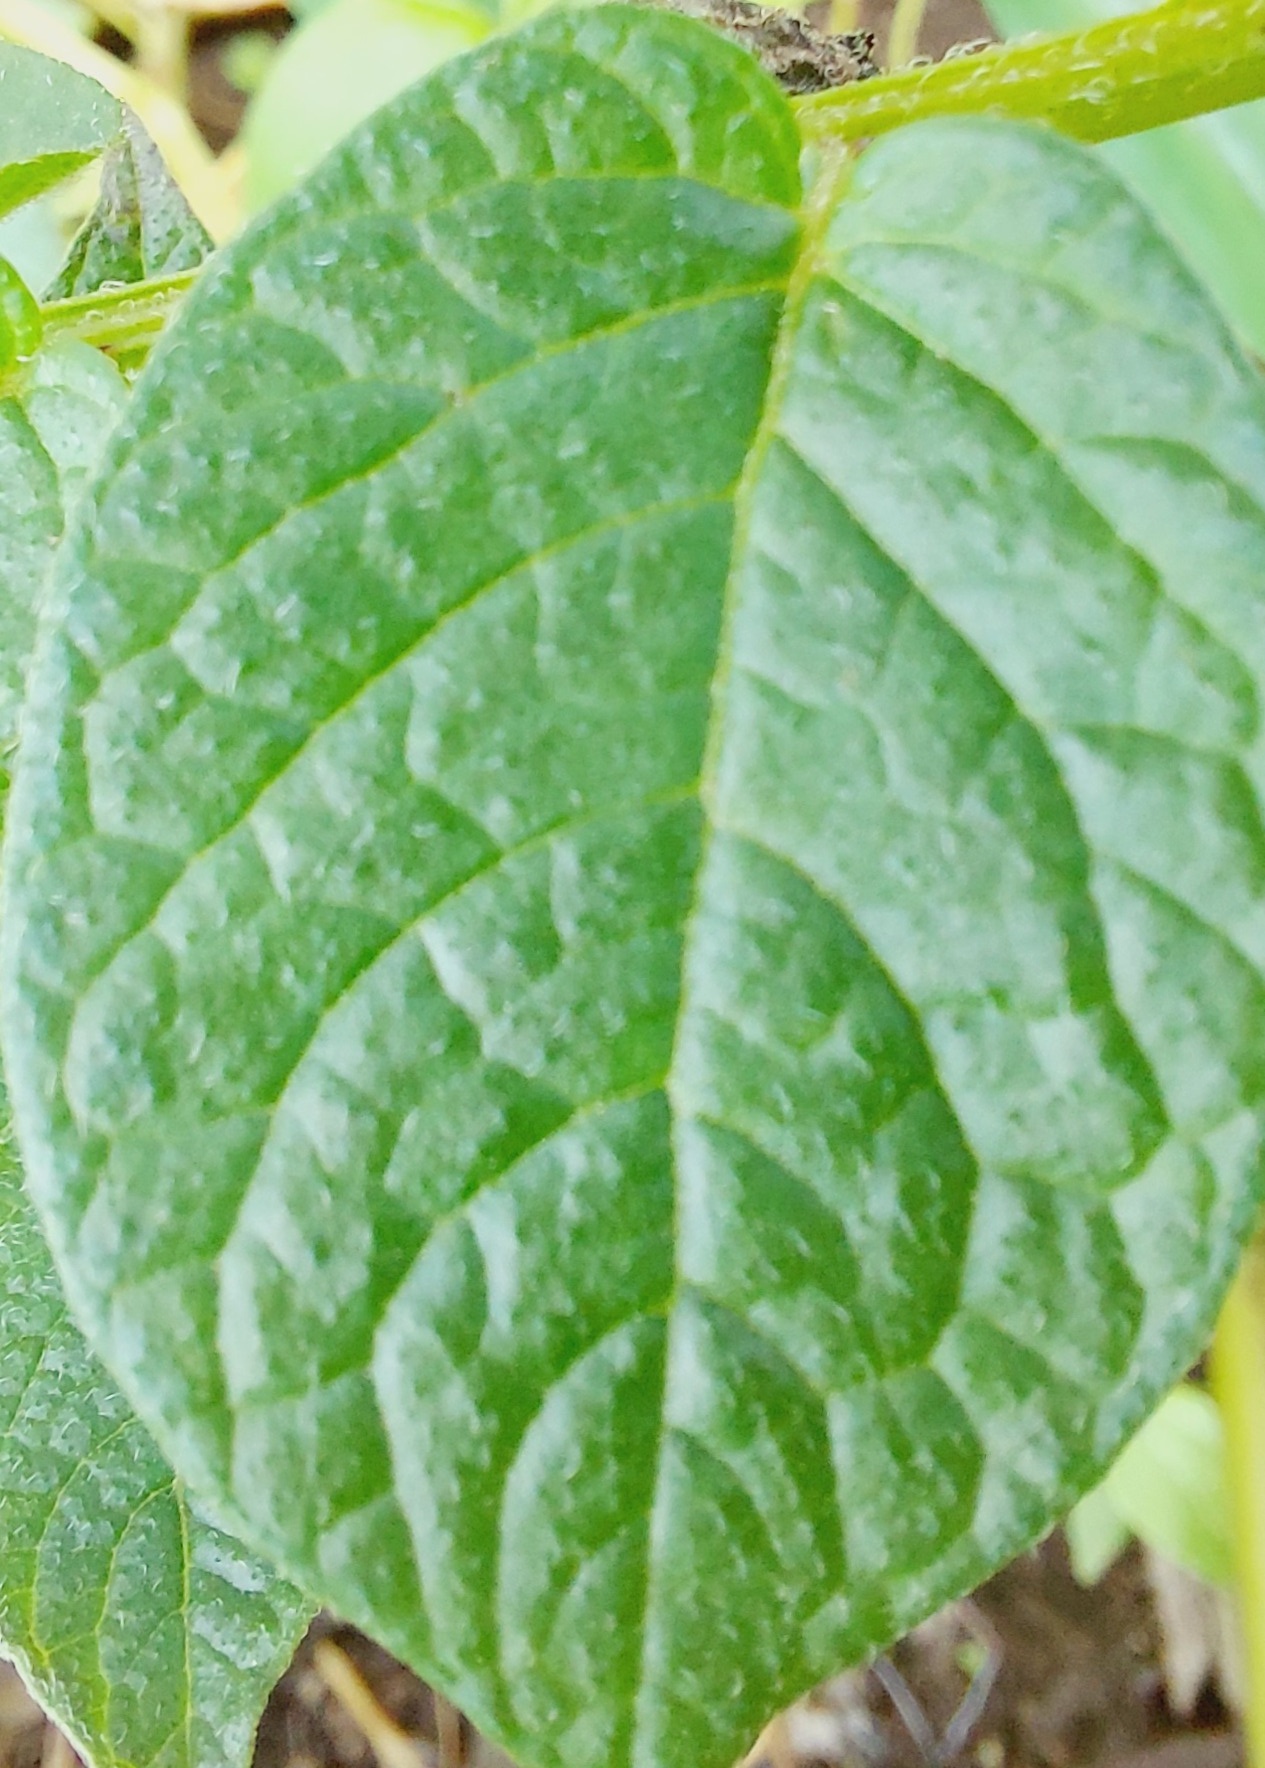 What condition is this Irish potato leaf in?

healthy
